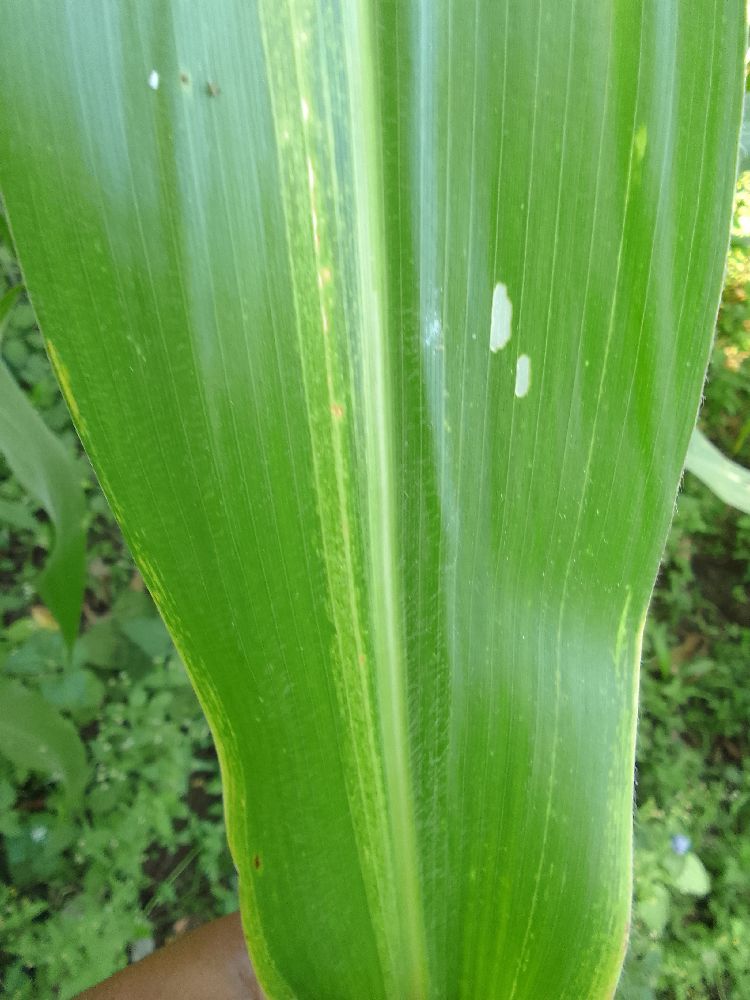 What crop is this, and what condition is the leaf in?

maize, maize lethal necrosis
